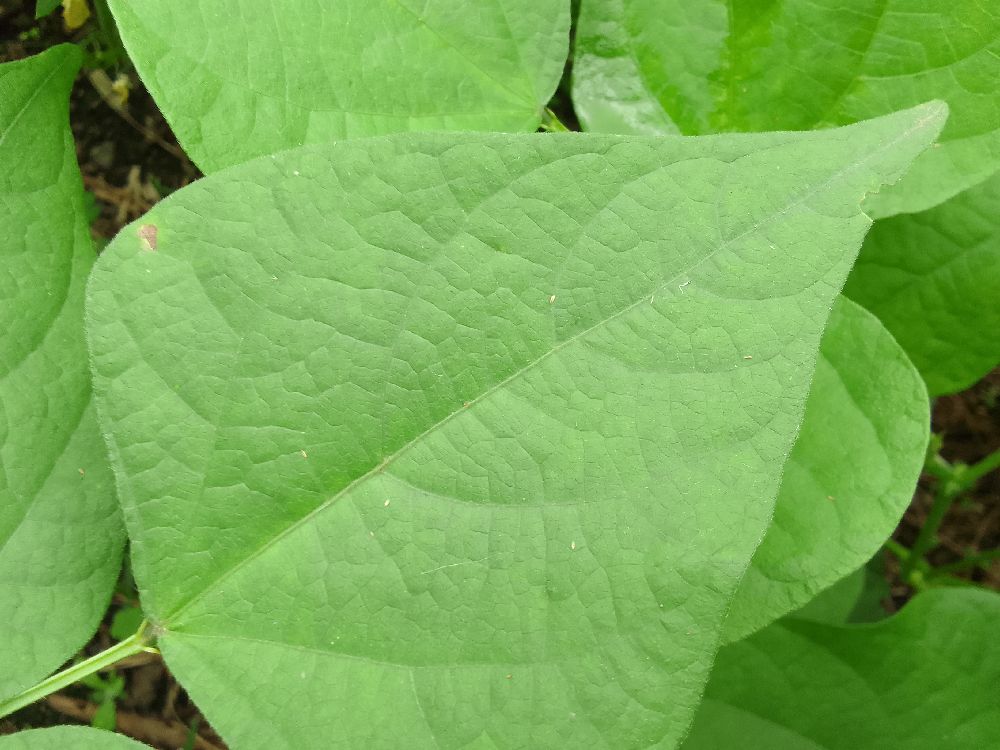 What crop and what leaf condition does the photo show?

common bean, healthy
